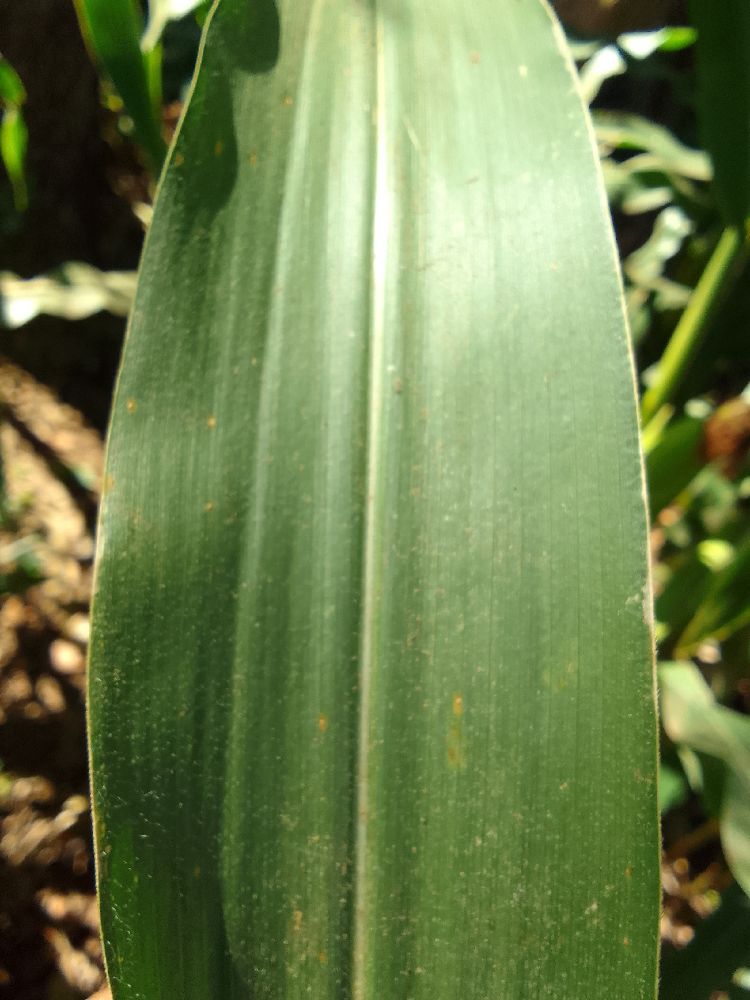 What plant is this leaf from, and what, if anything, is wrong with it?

maize, healthy
